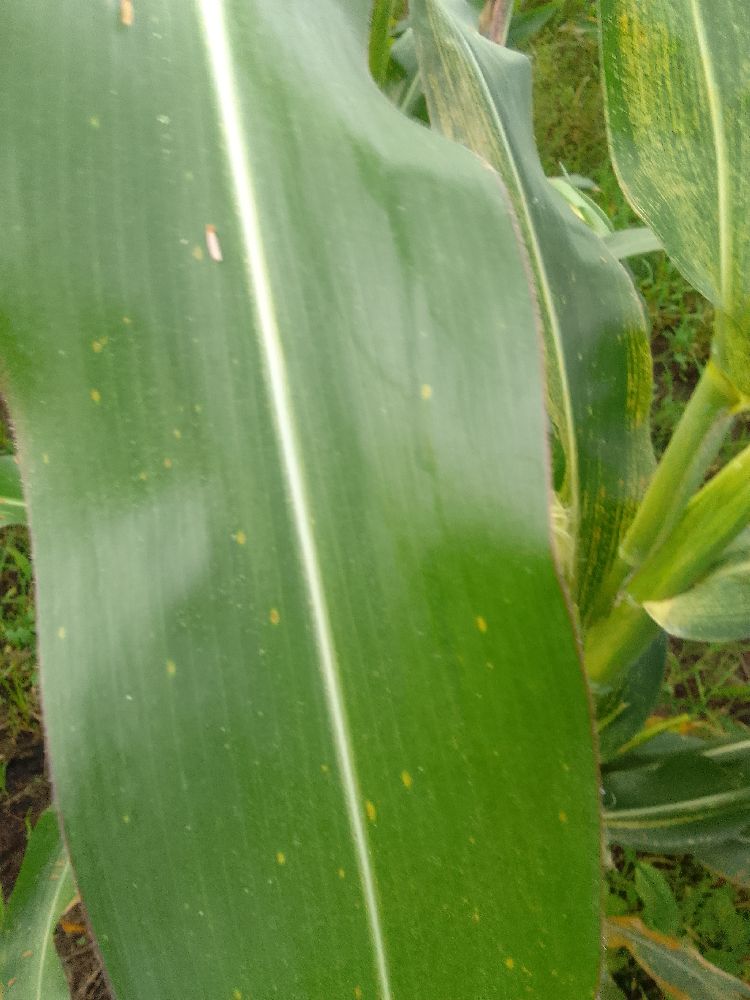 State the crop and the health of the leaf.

maize, healthy
